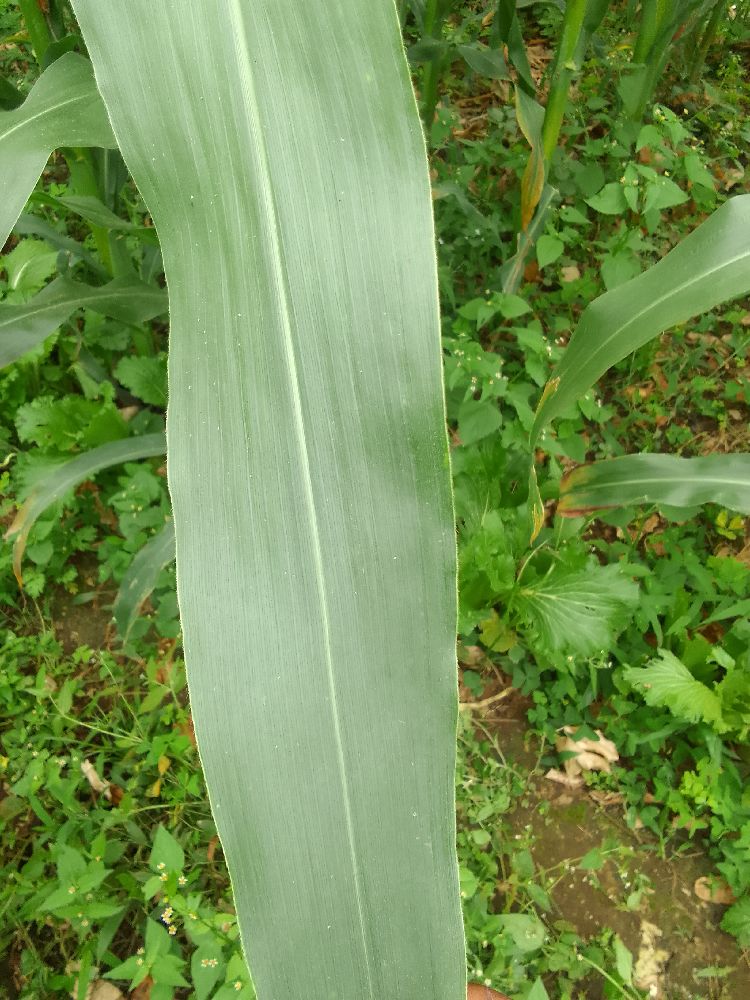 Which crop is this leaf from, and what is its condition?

maize, healthy
